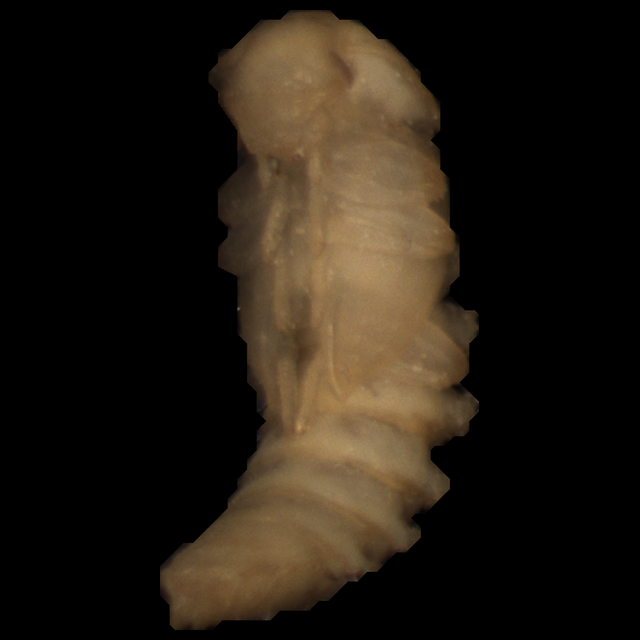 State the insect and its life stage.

mealworm pupa
